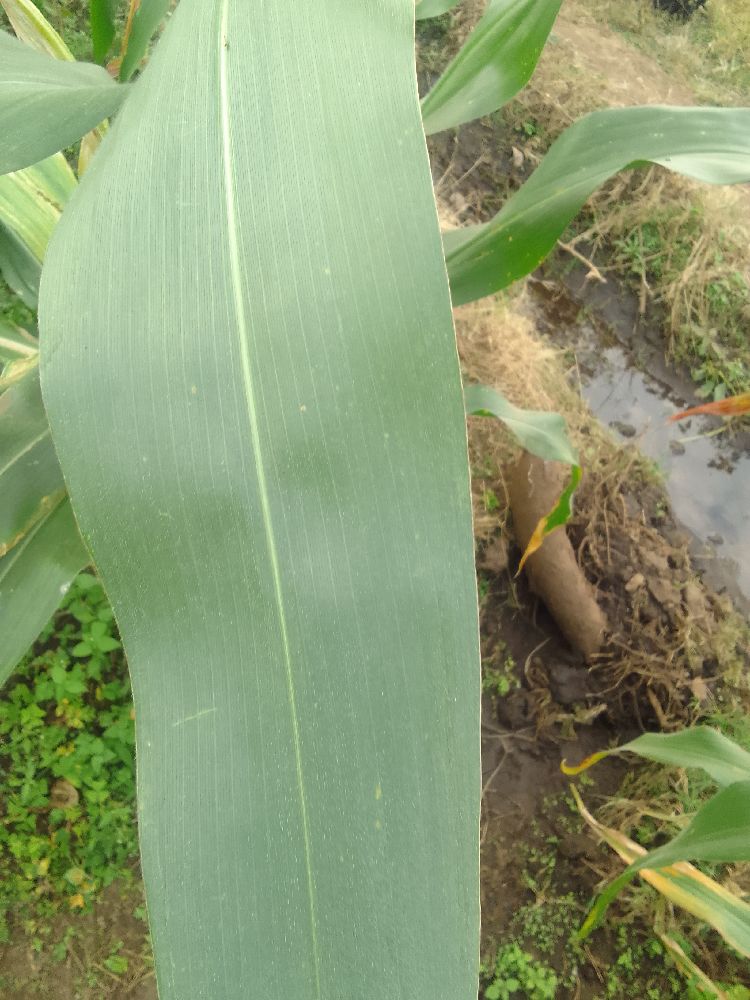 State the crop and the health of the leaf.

maize, healthy
